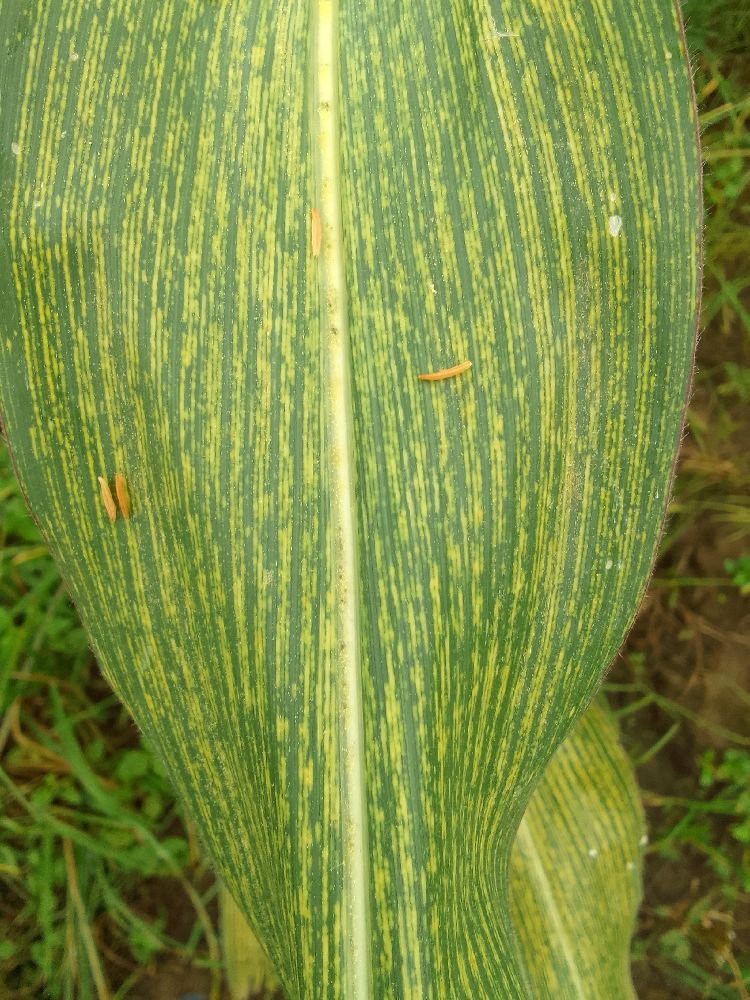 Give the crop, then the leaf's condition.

maize, maize streak virus
